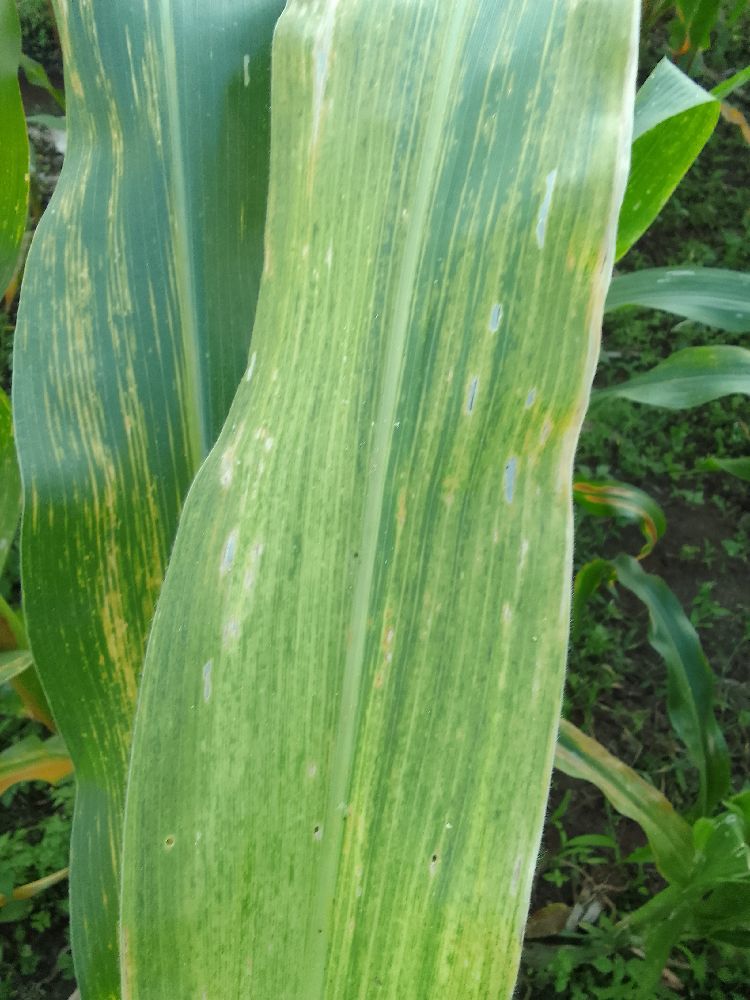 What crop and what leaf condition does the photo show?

maize, maize lethal necrosis
